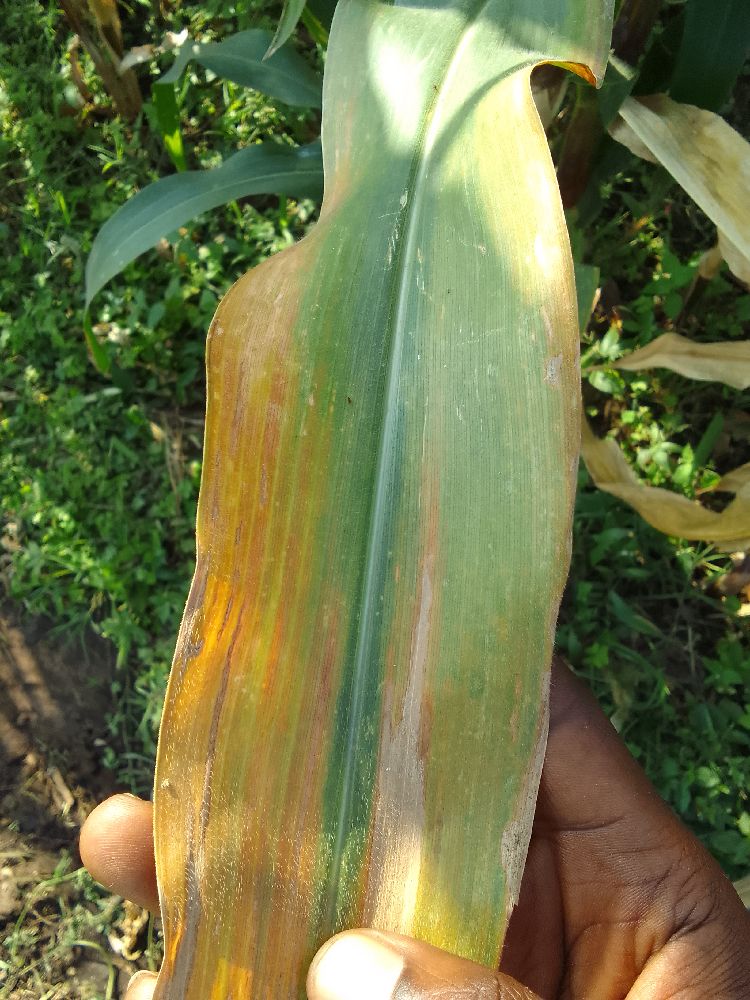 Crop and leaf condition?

maize, maize lethal necrosis
